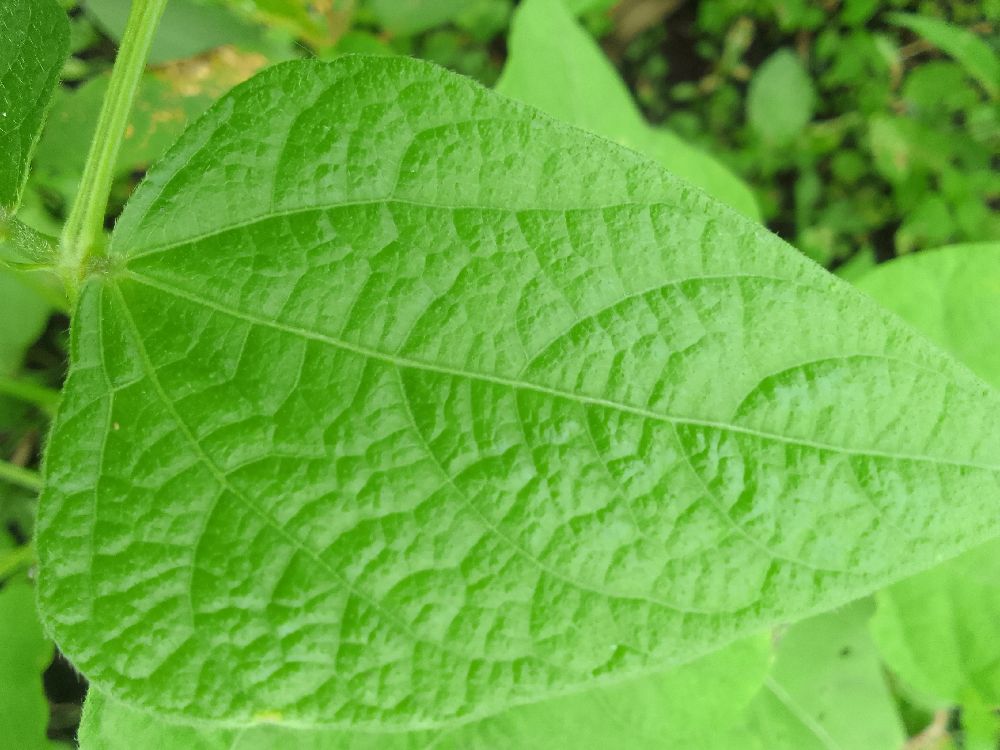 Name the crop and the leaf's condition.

common bean, healthy
